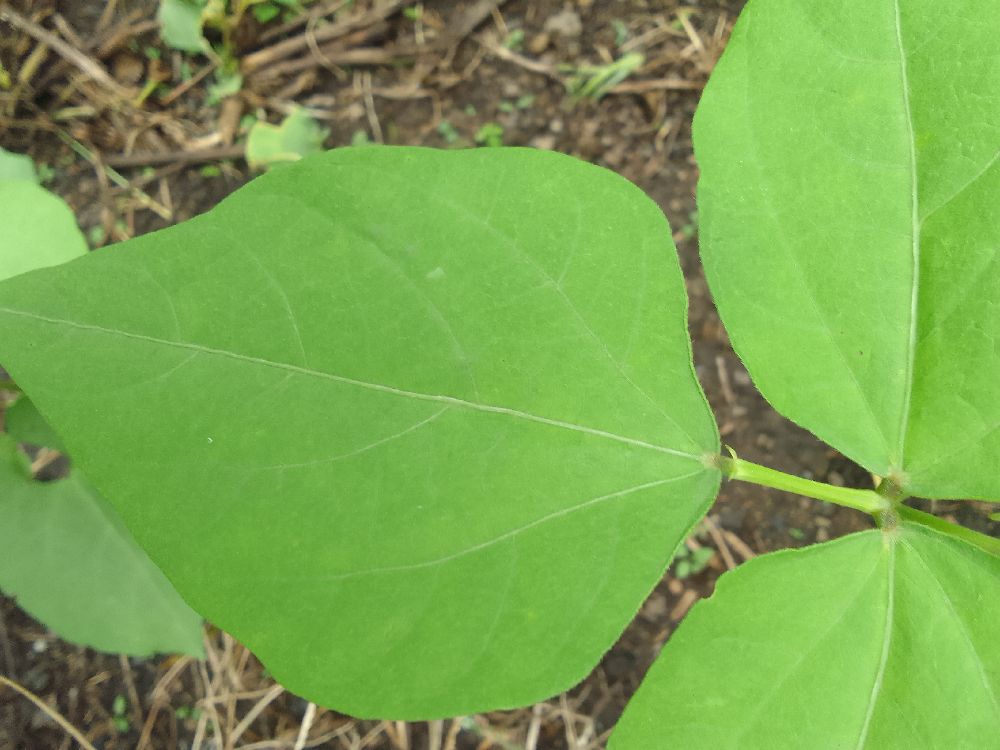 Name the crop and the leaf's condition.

common bean, healthy
